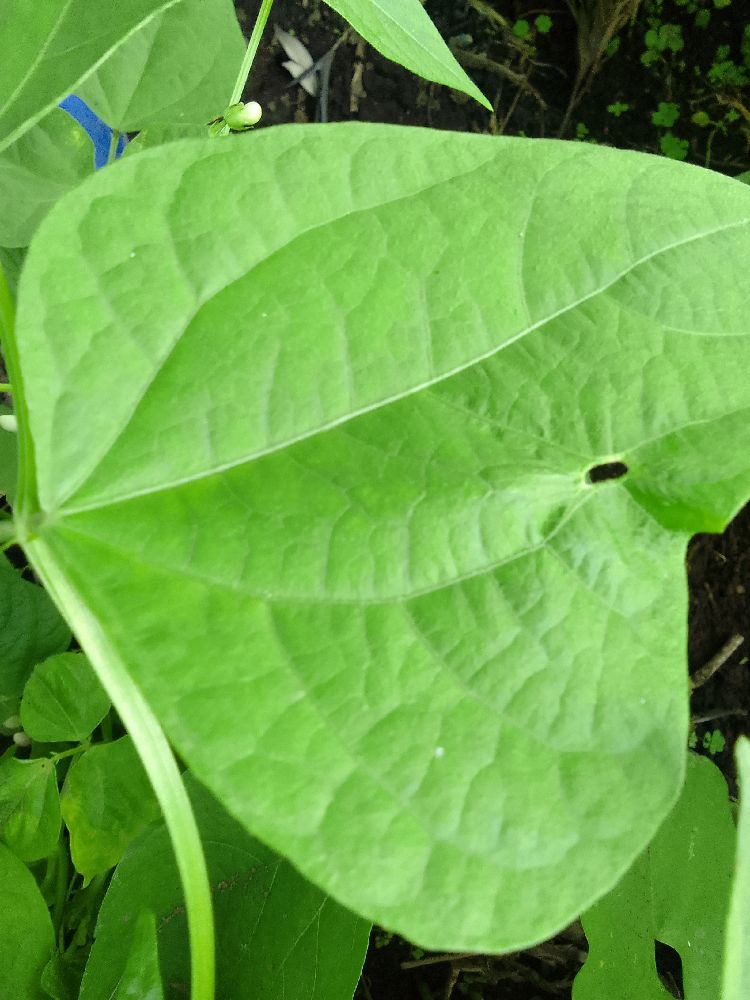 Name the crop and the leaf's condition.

common bean, healthy
